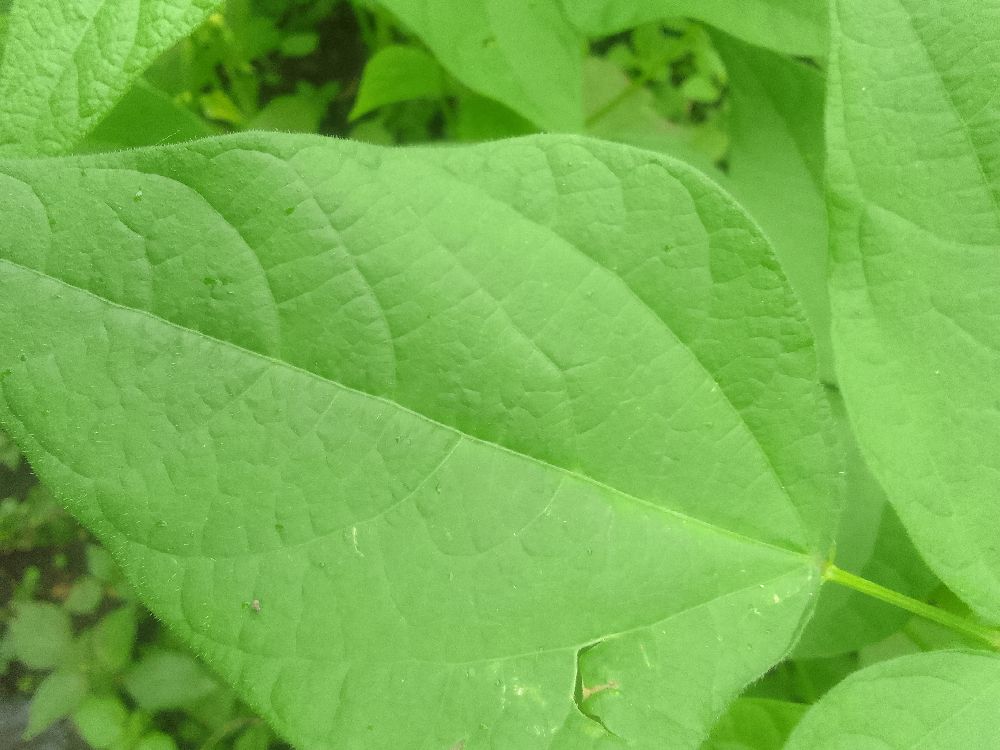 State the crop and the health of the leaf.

common bean, healthy
